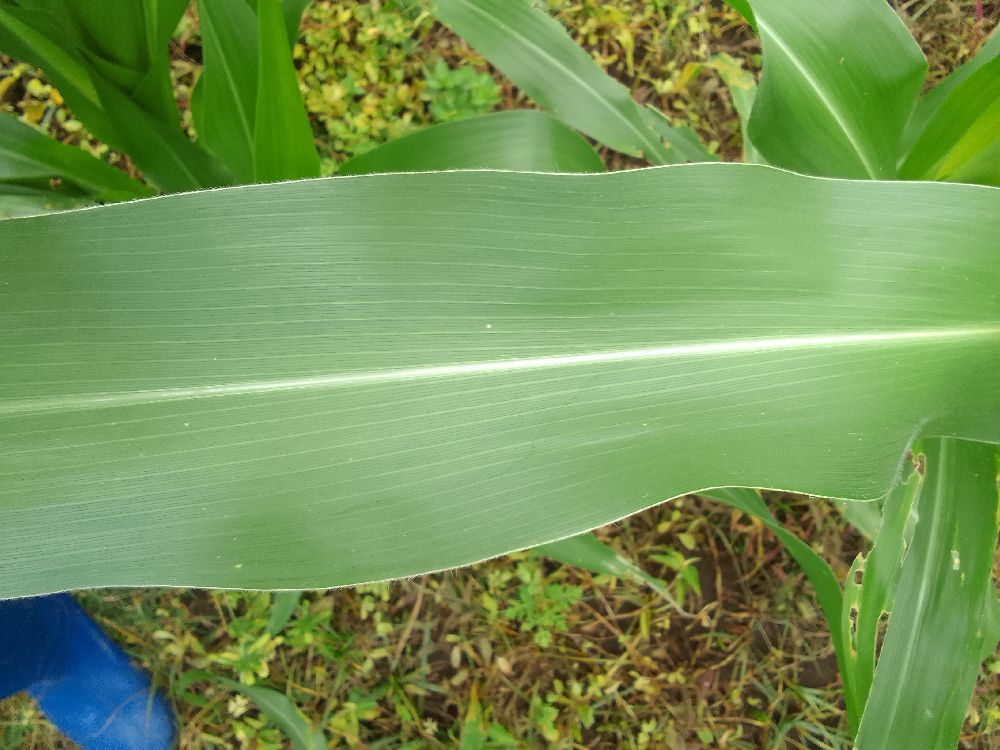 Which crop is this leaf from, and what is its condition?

maize, healthy
